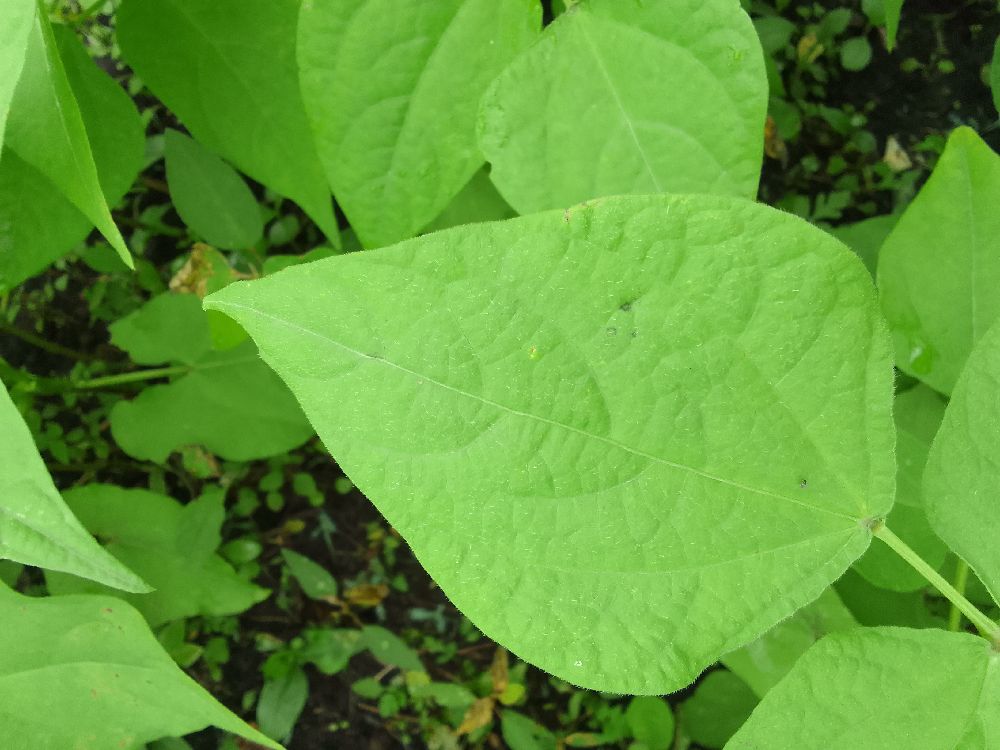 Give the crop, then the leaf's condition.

common bean, healthy
